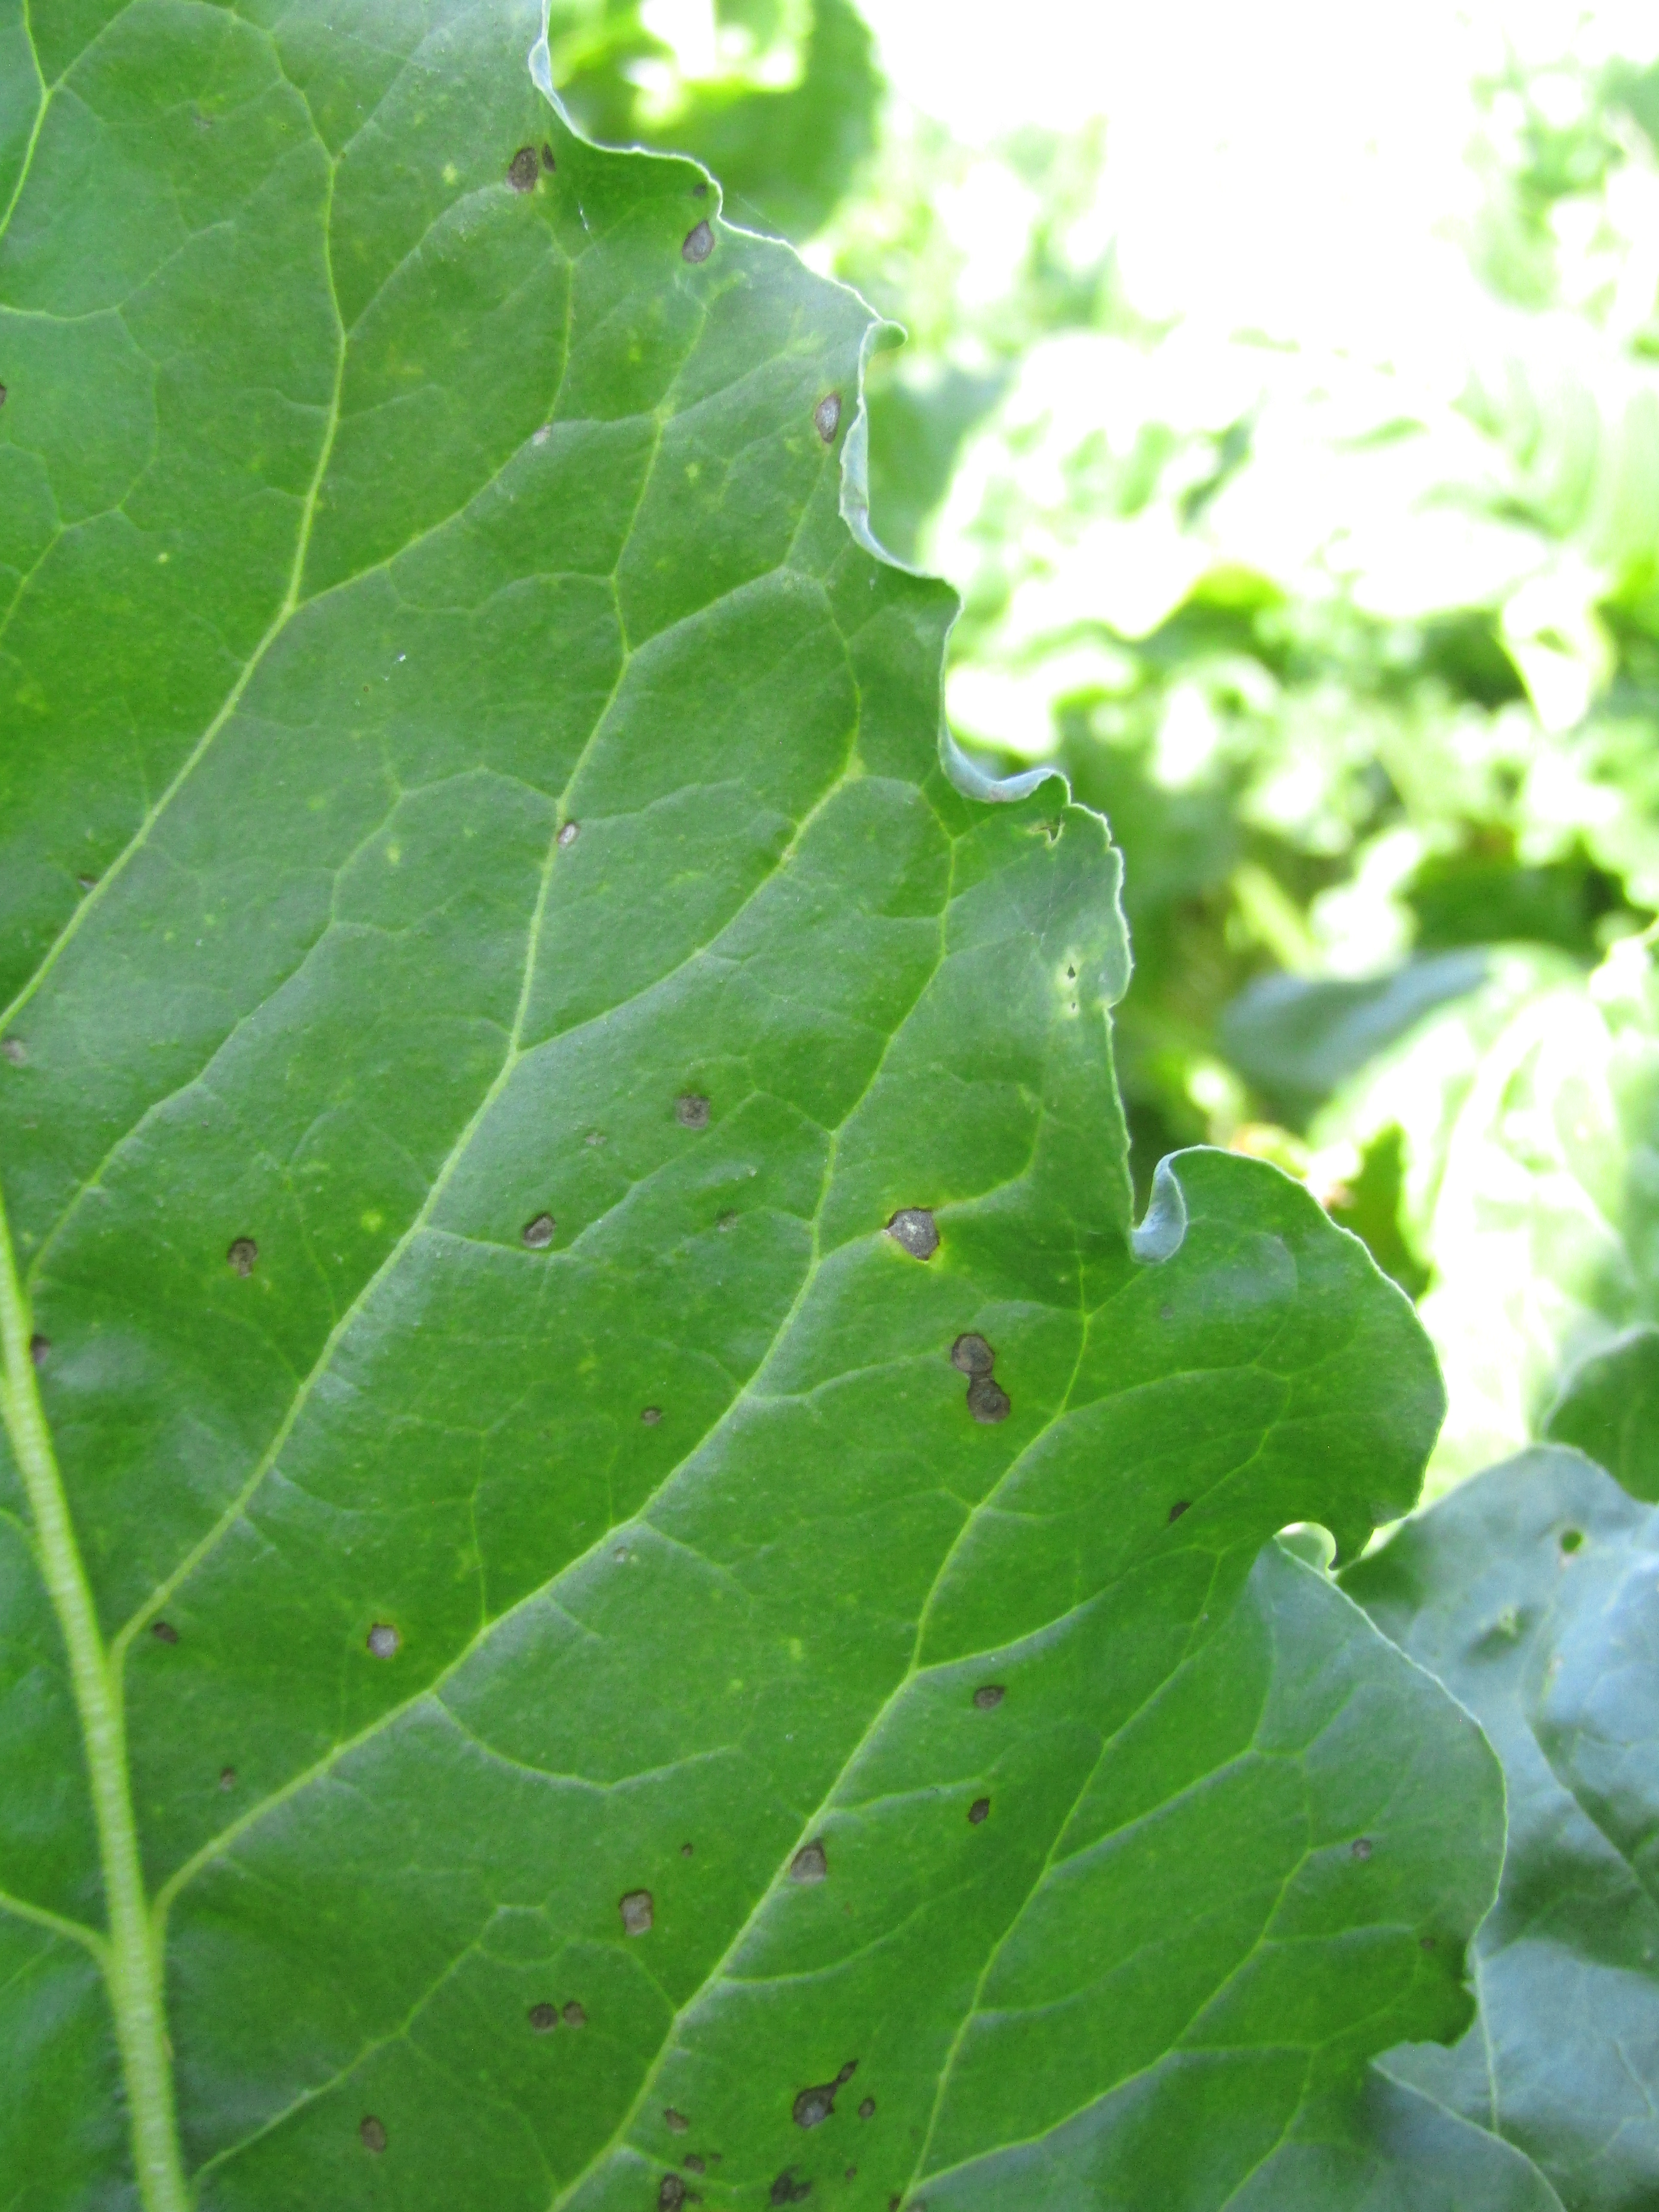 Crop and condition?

beet, cercospora
